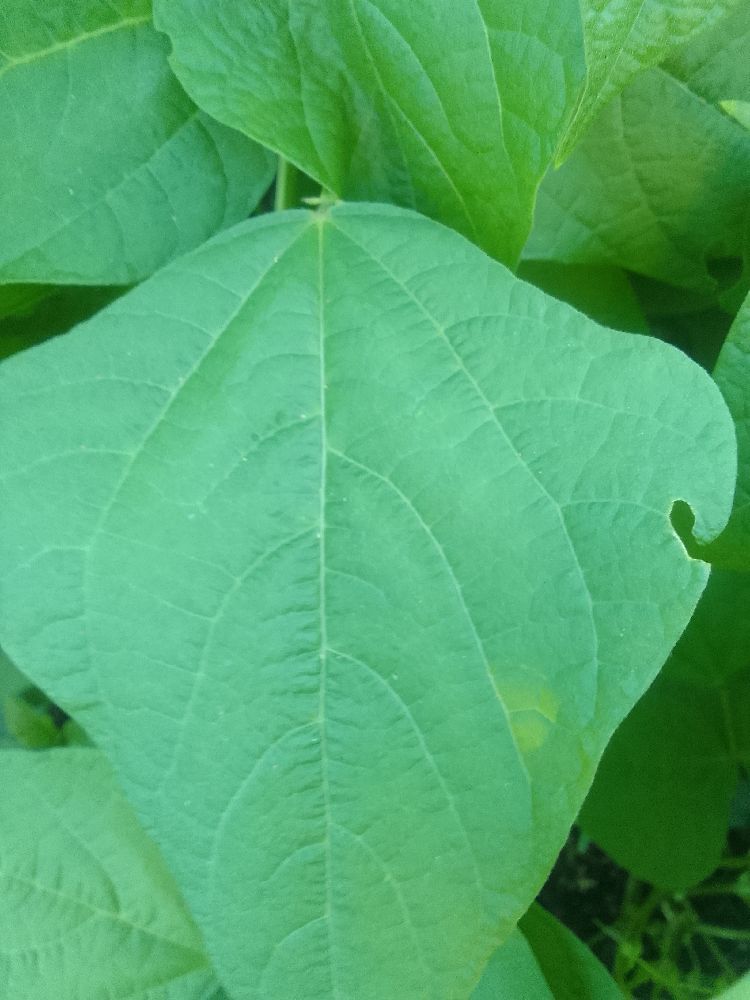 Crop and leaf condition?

common bean, healthy
